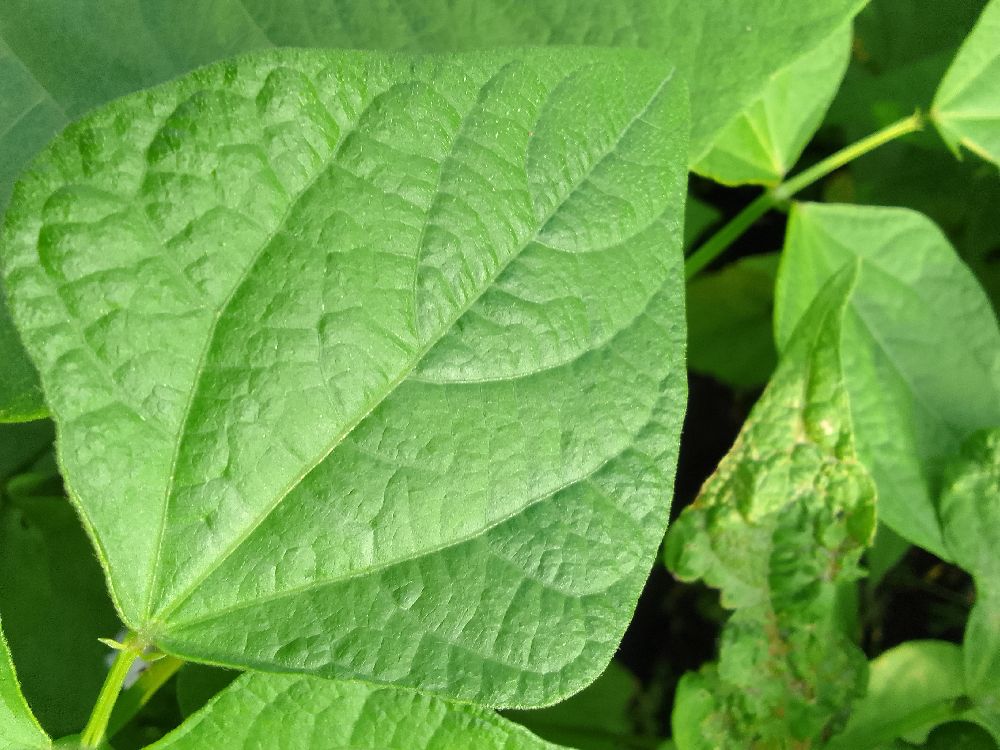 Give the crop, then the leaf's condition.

common bean, healthy
